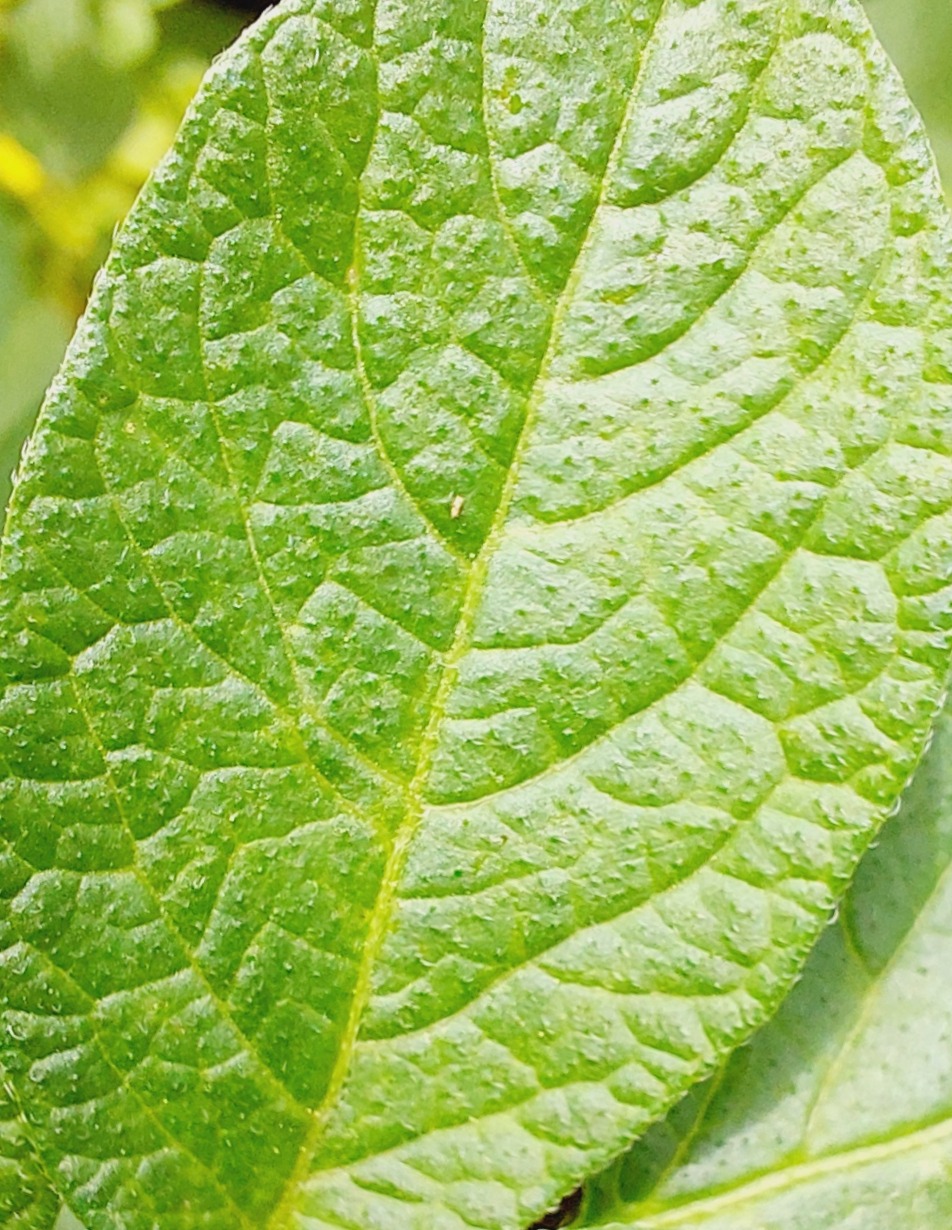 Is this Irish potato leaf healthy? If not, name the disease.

healthy
